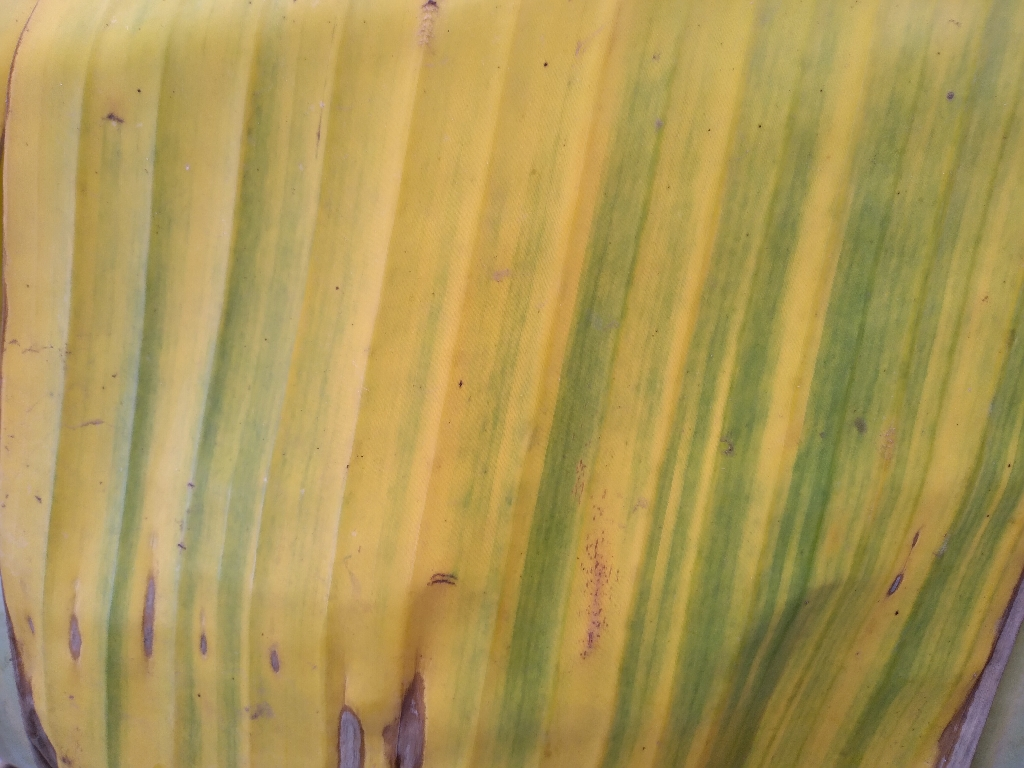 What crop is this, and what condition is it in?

banana, fusarium wilt race 1
